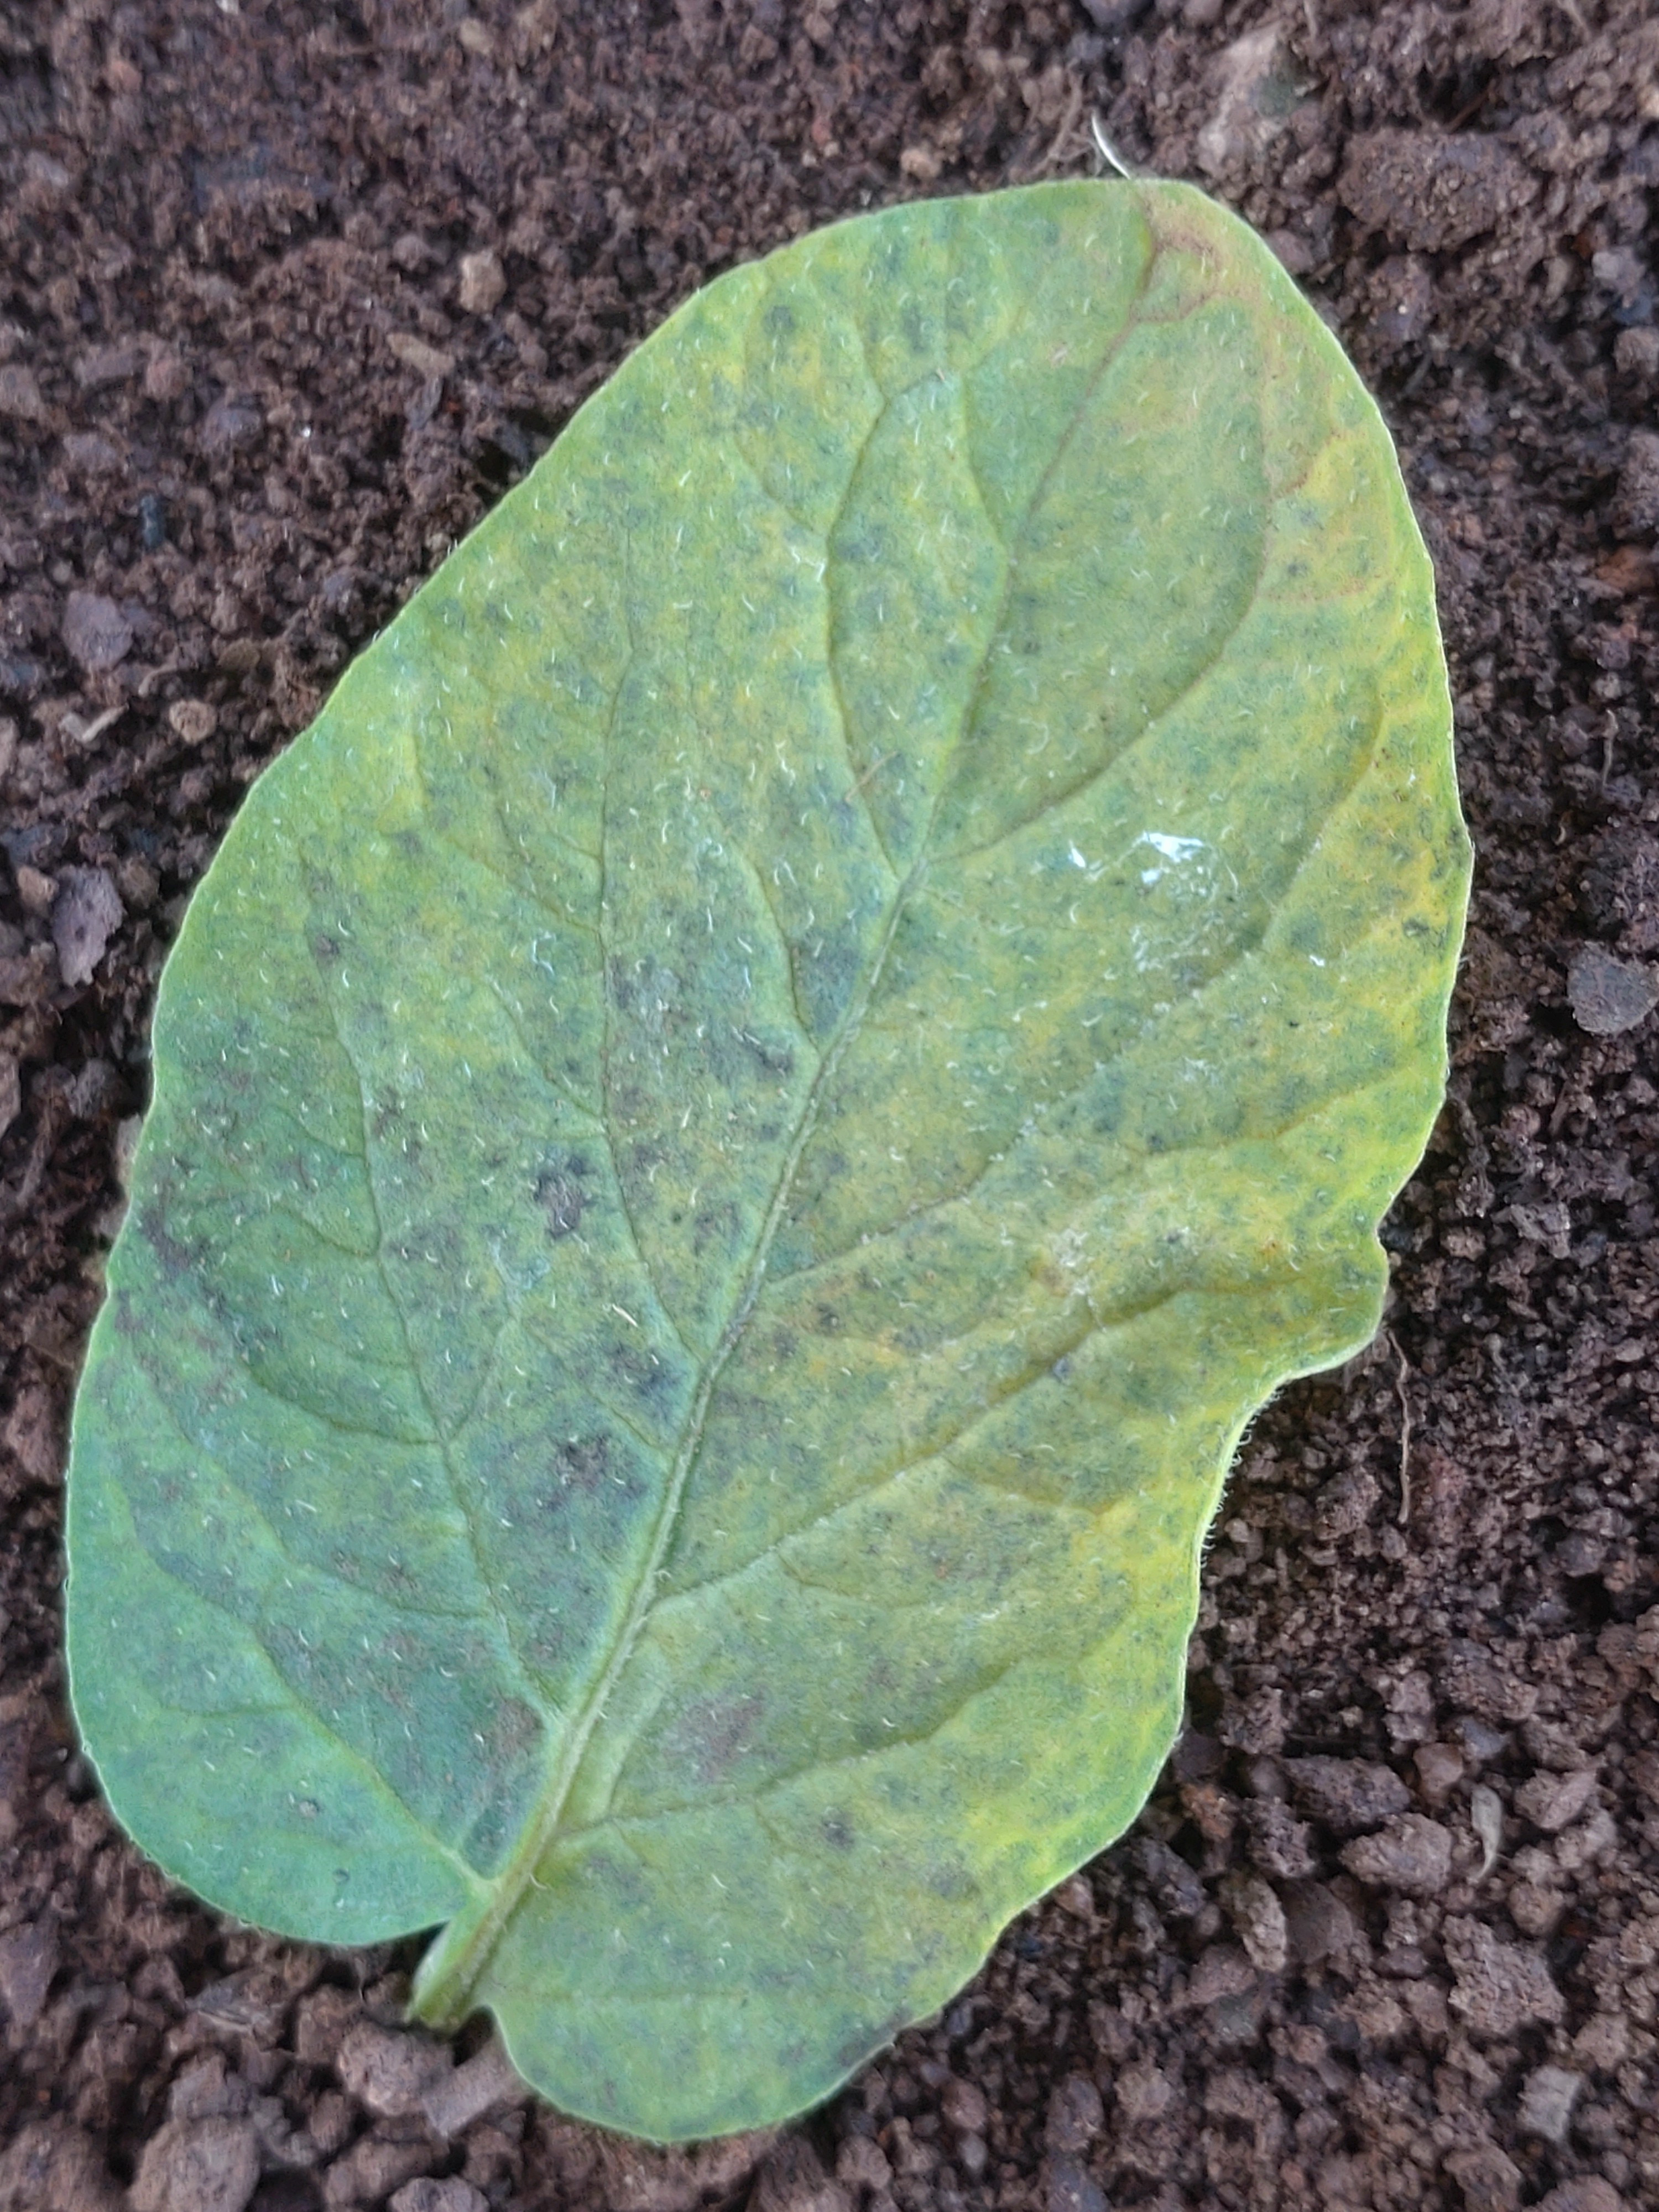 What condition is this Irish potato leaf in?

late blight
